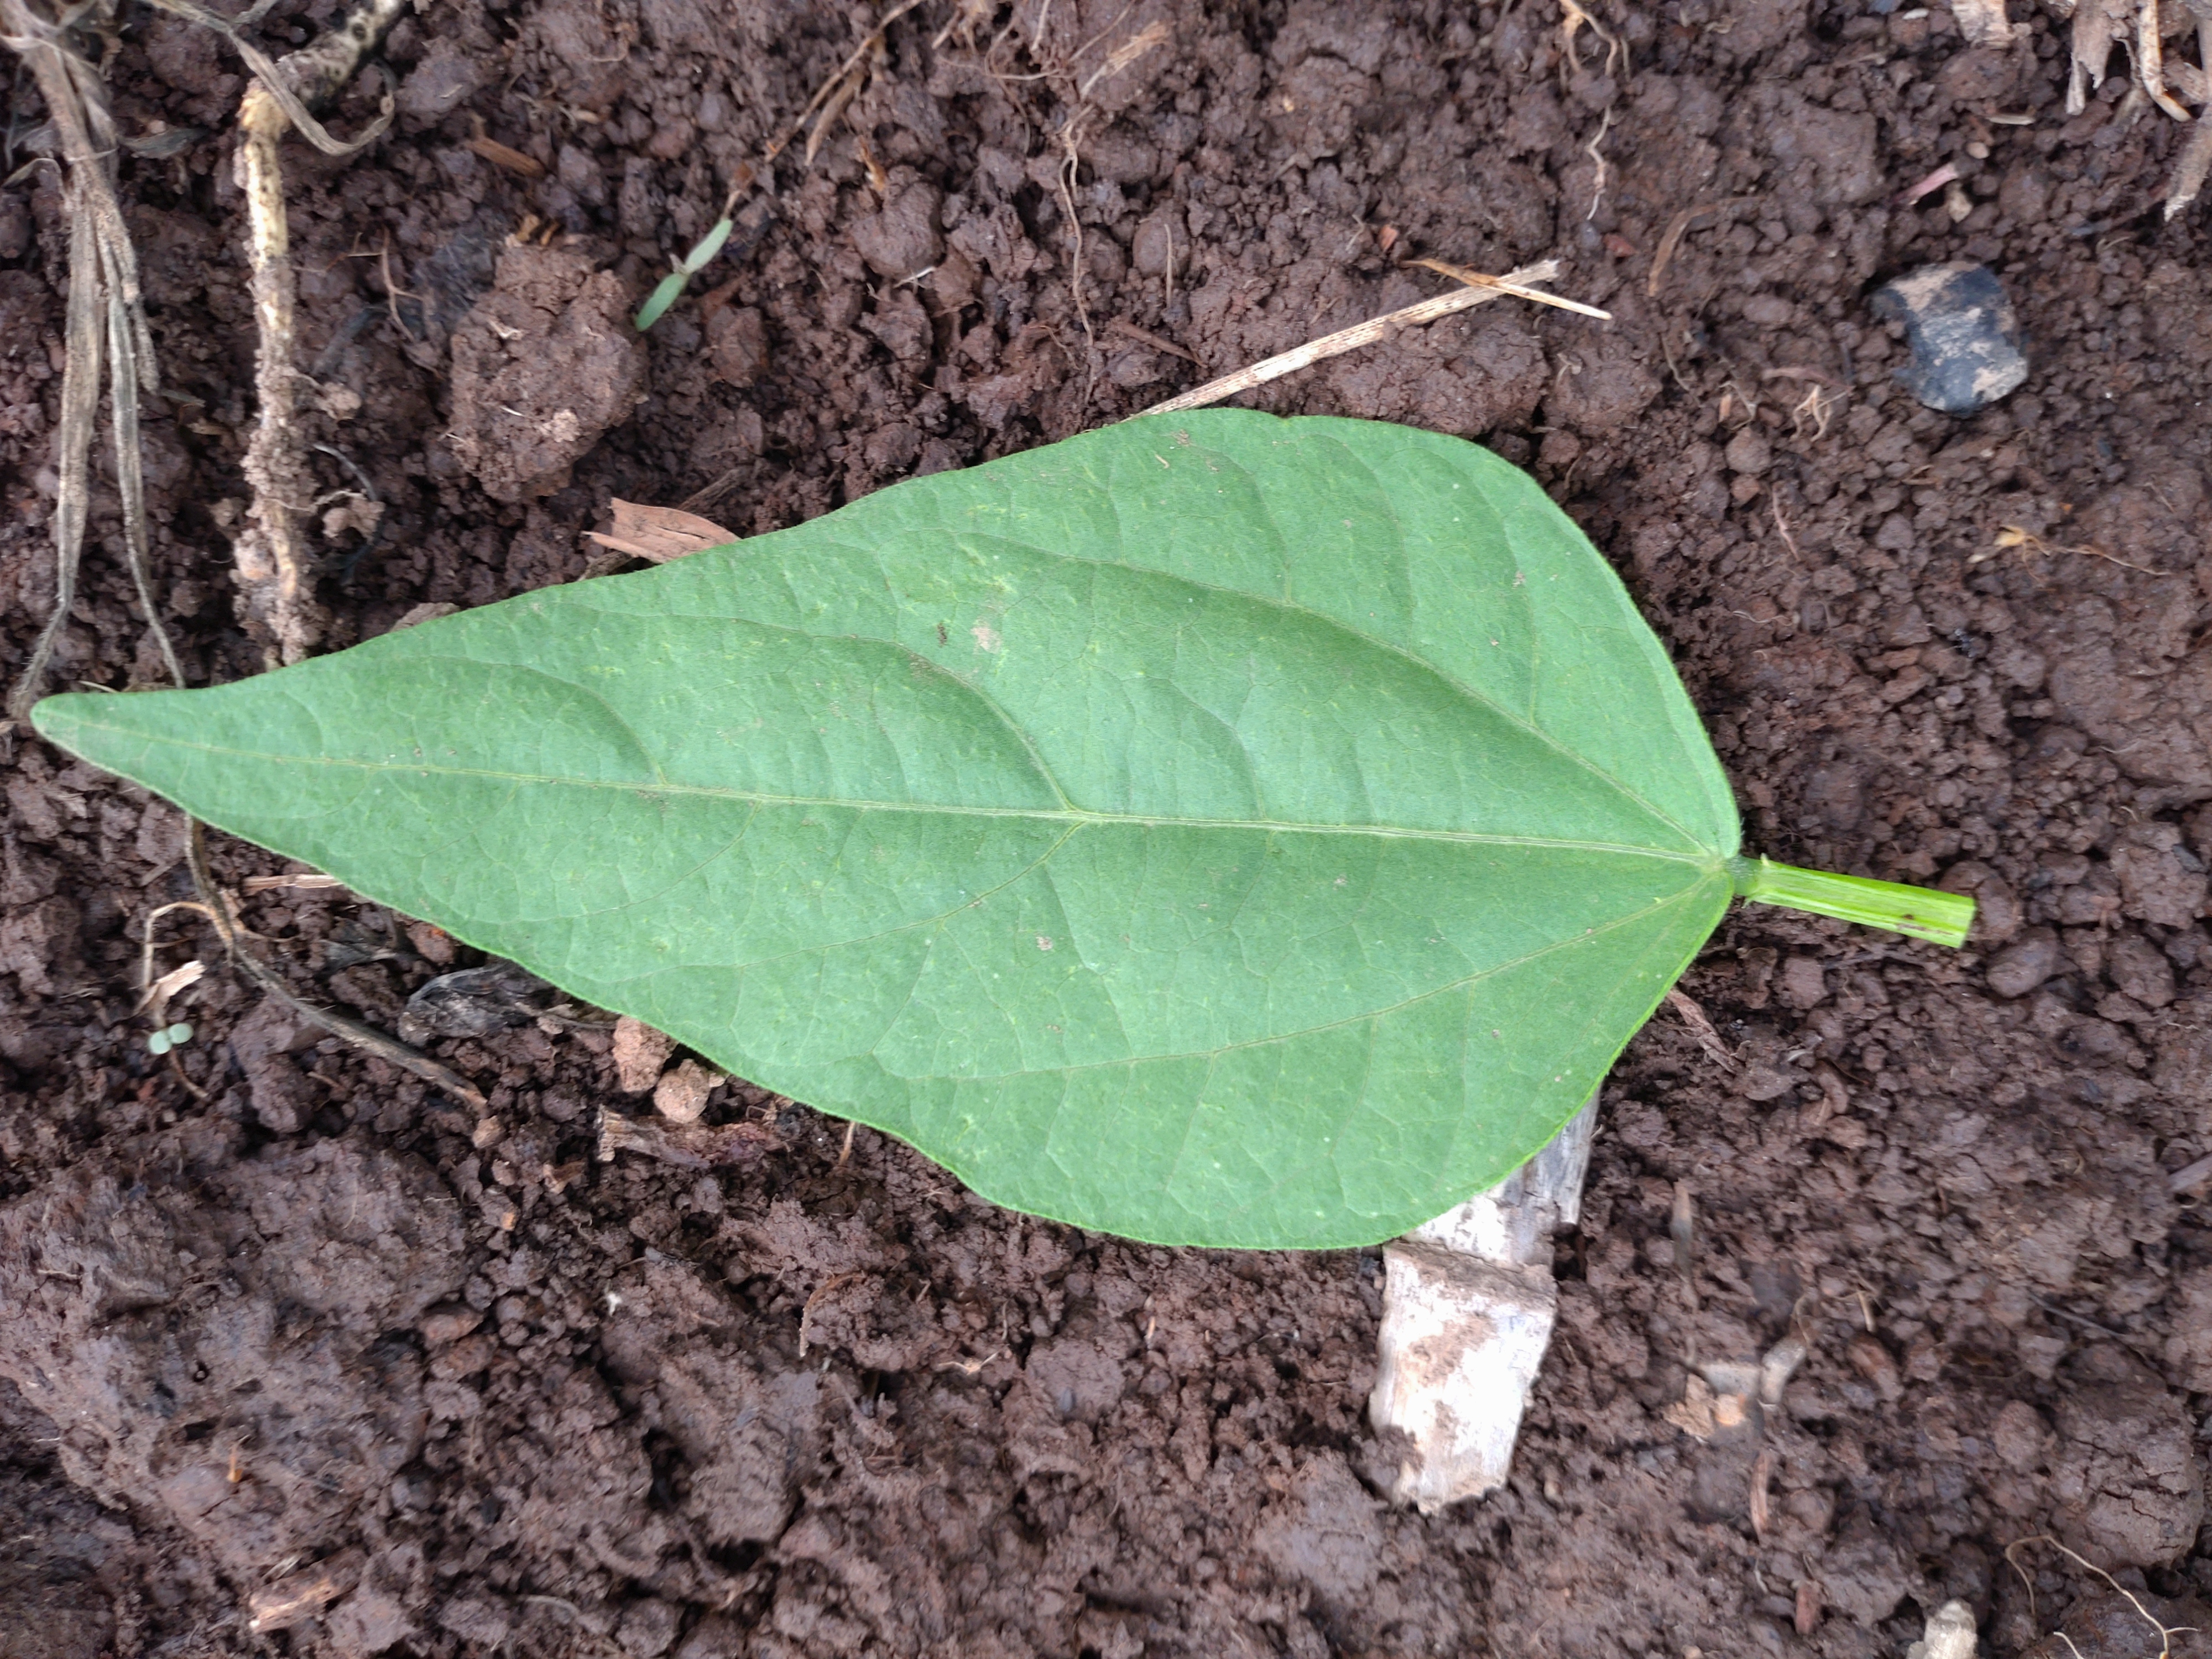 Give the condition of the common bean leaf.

healthy
